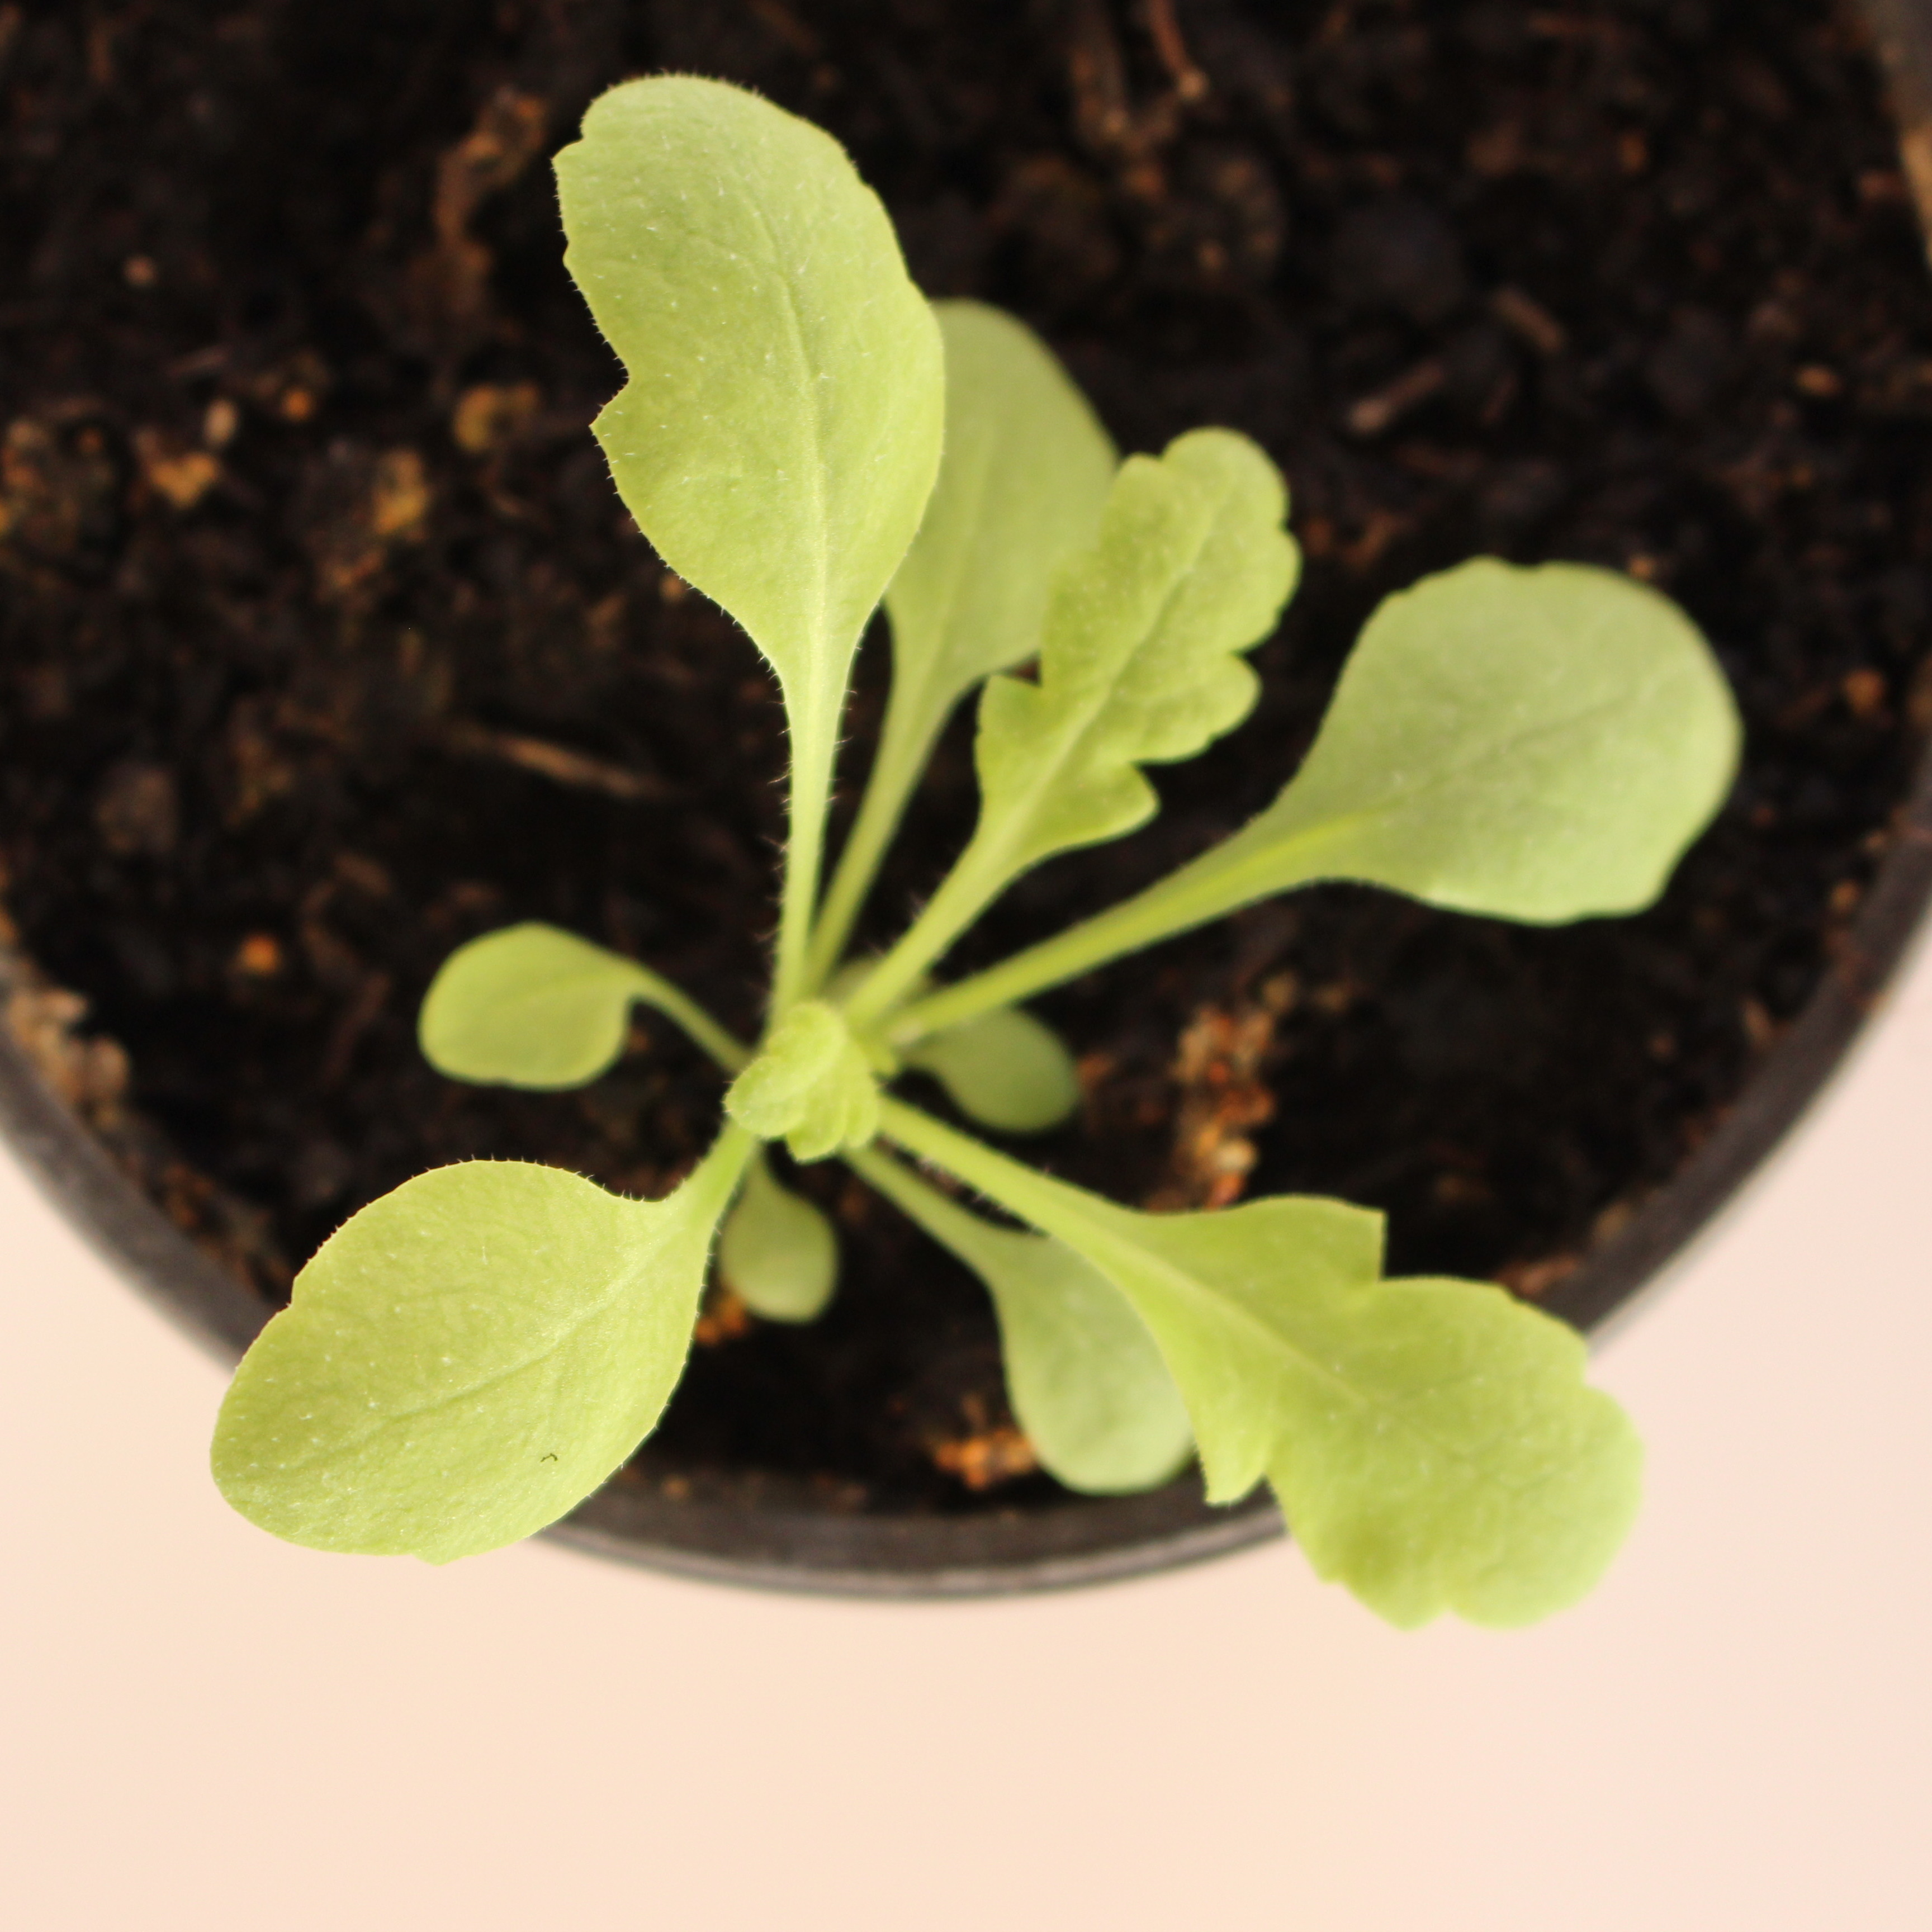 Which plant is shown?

Papaver rhoeas
